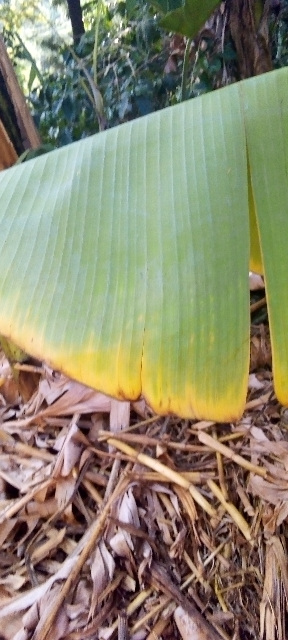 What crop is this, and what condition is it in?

banana, fusarium wilt race 1
